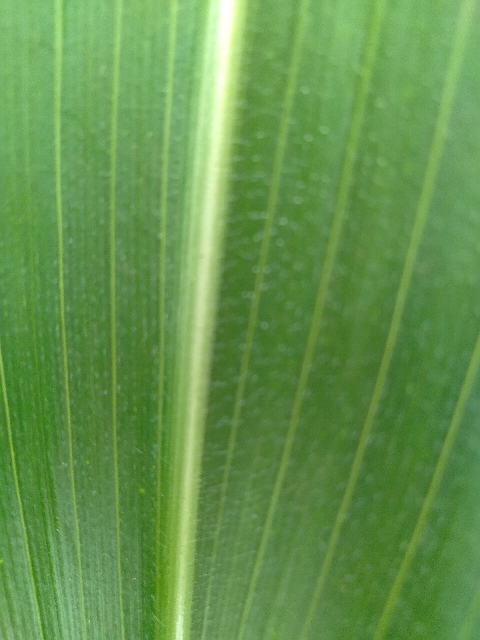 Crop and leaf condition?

maize, healthy
